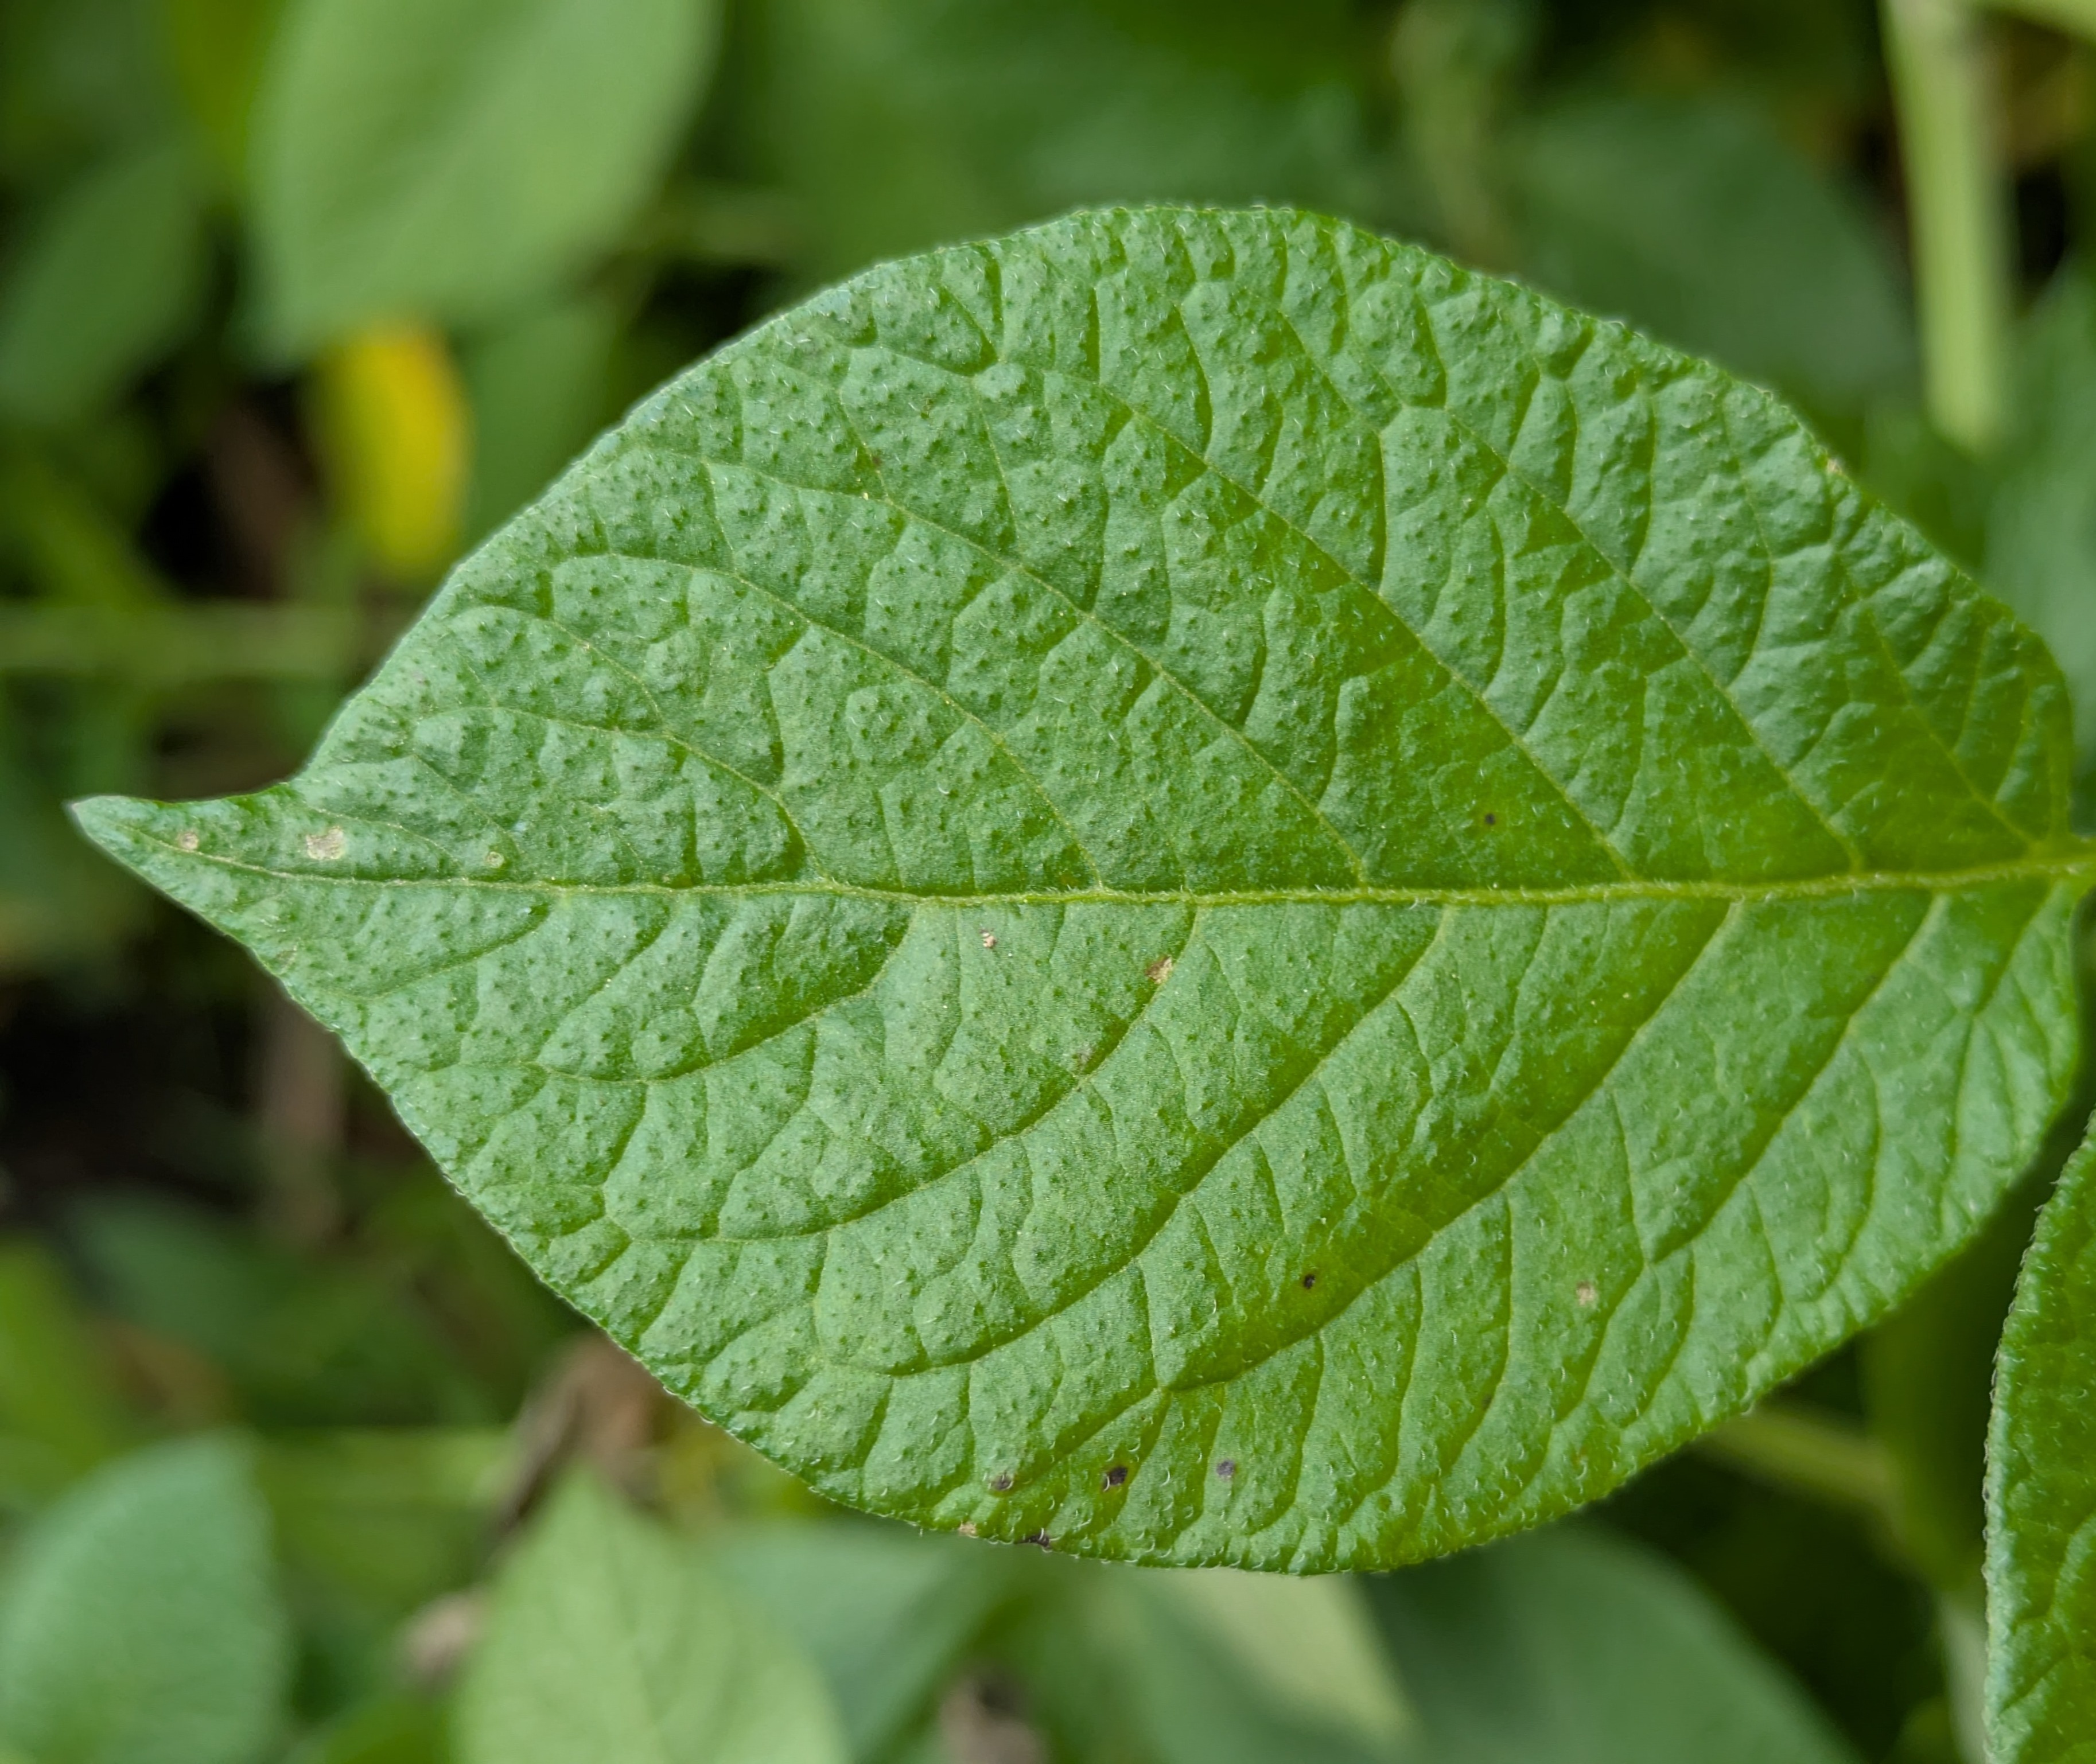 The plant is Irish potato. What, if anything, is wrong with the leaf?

healthy
